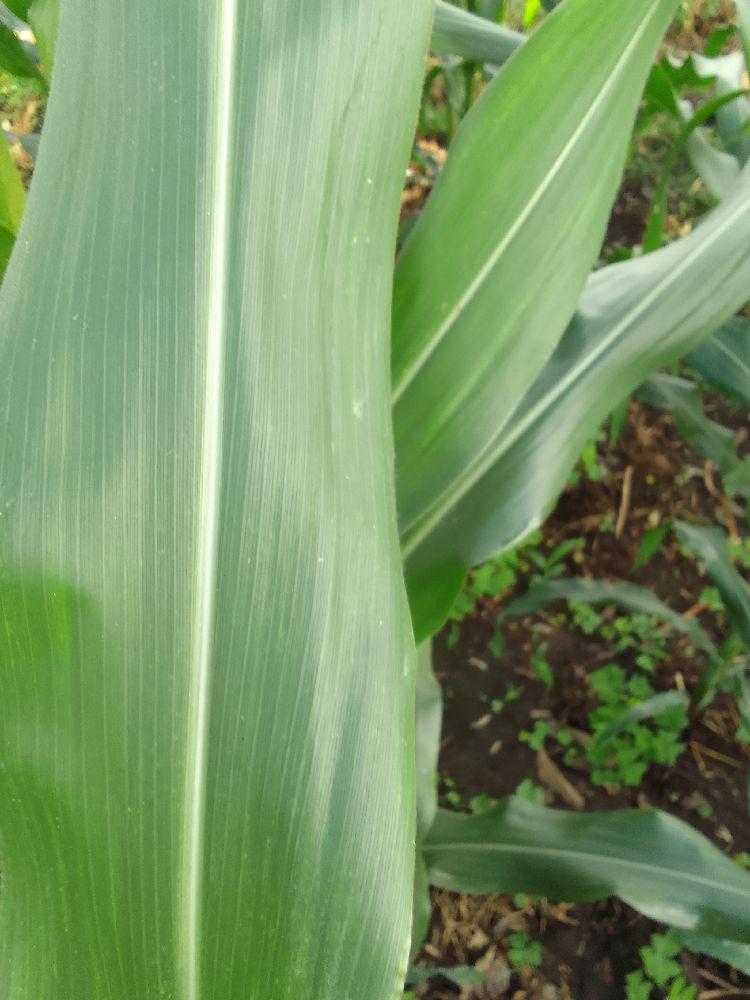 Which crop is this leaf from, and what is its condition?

maize, healthy
